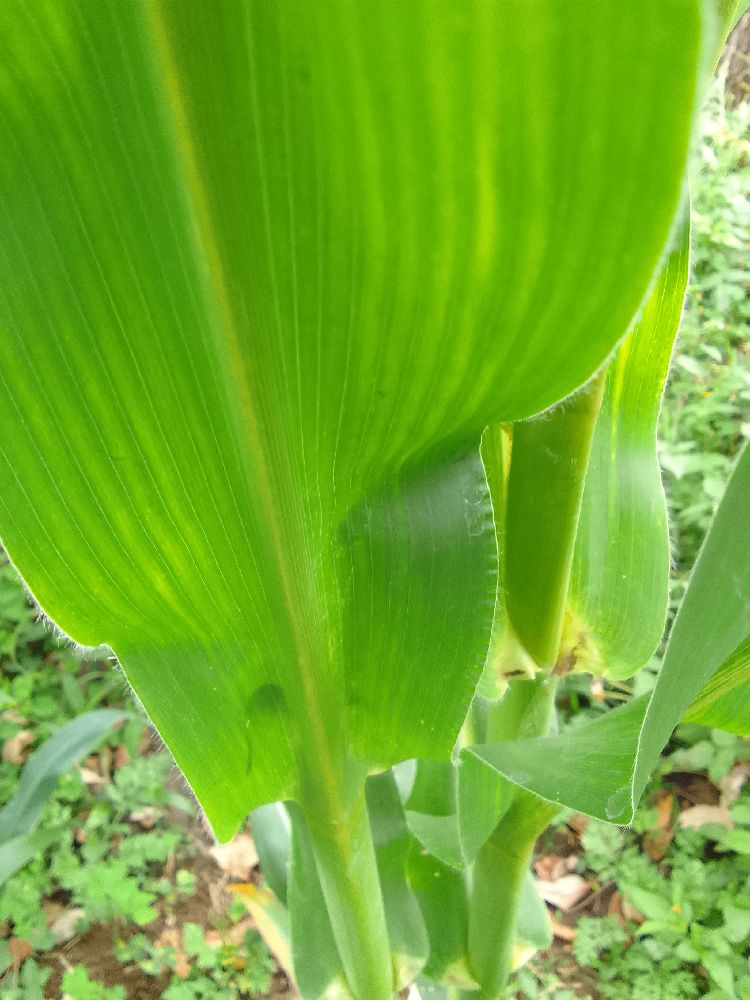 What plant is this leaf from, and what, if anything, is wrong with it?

maize, healthy
